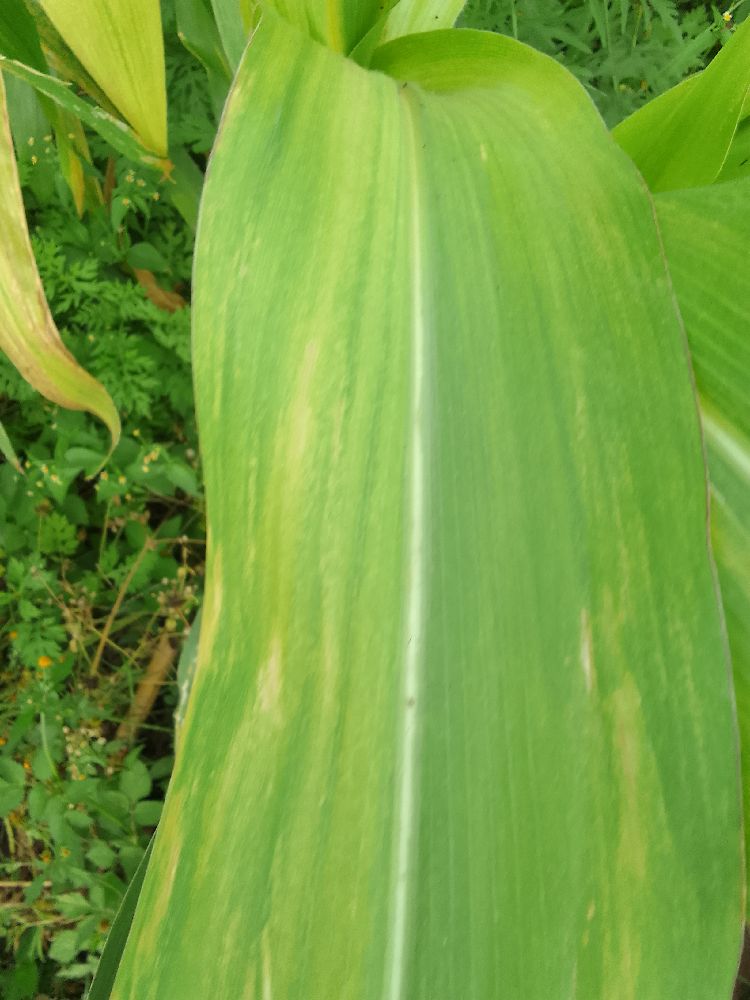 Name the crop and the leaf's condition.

maize, maize lethal necrosis
